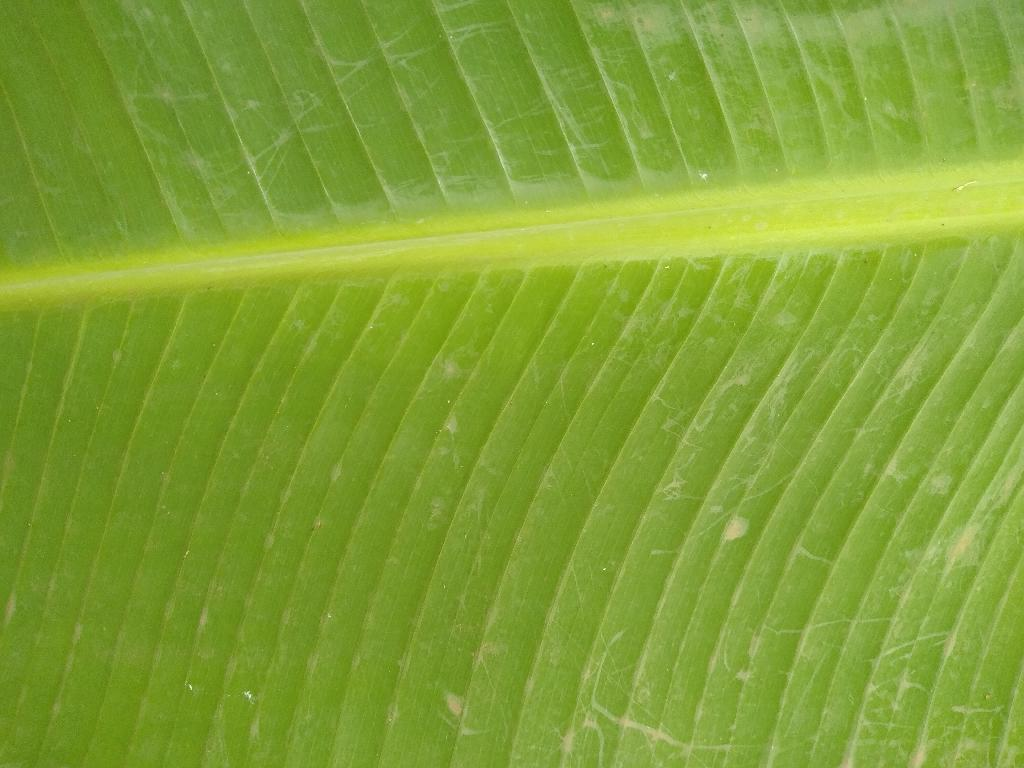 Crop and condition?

banana, healthy
